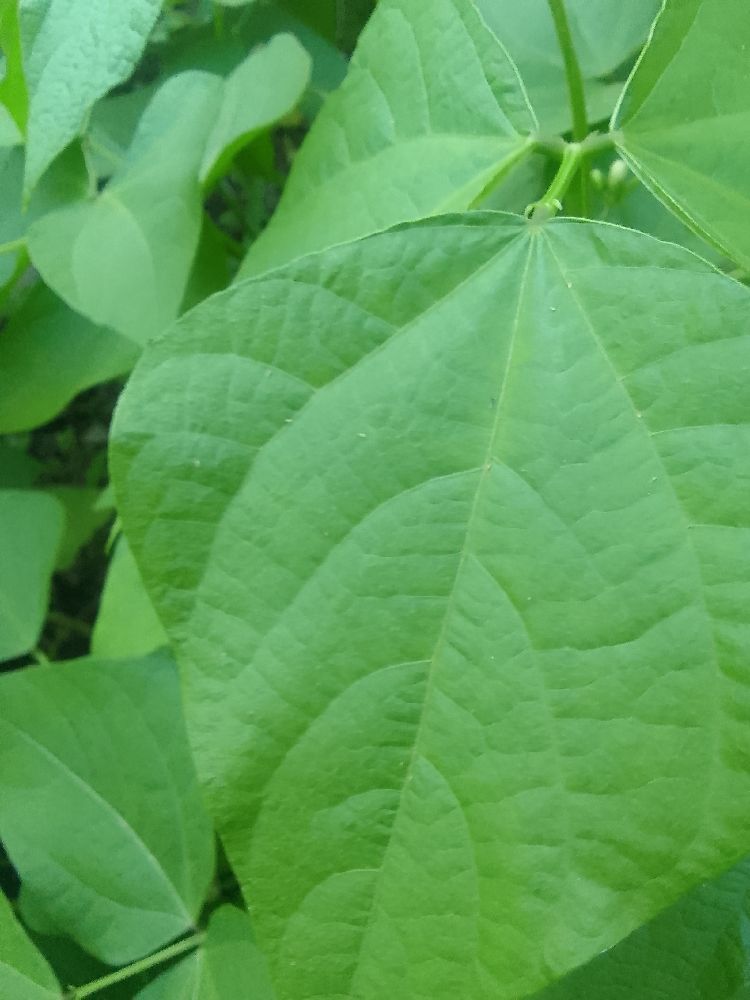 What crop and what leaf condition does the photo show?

common bean, healthy
